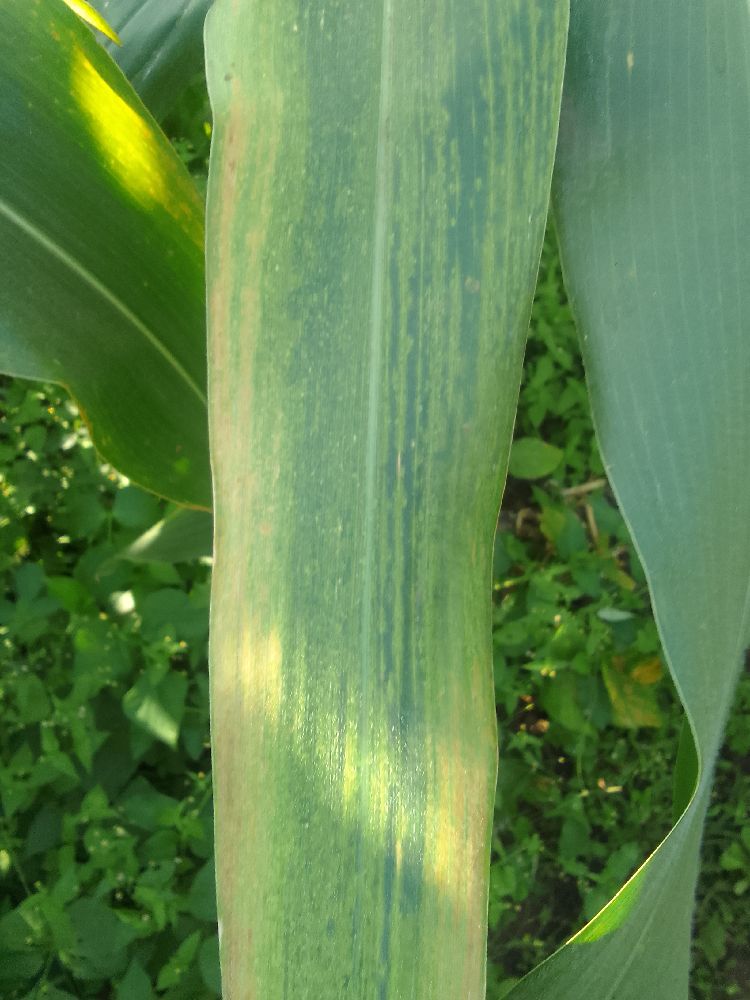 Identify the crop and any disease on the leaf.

maize, maize lethal necrosis
